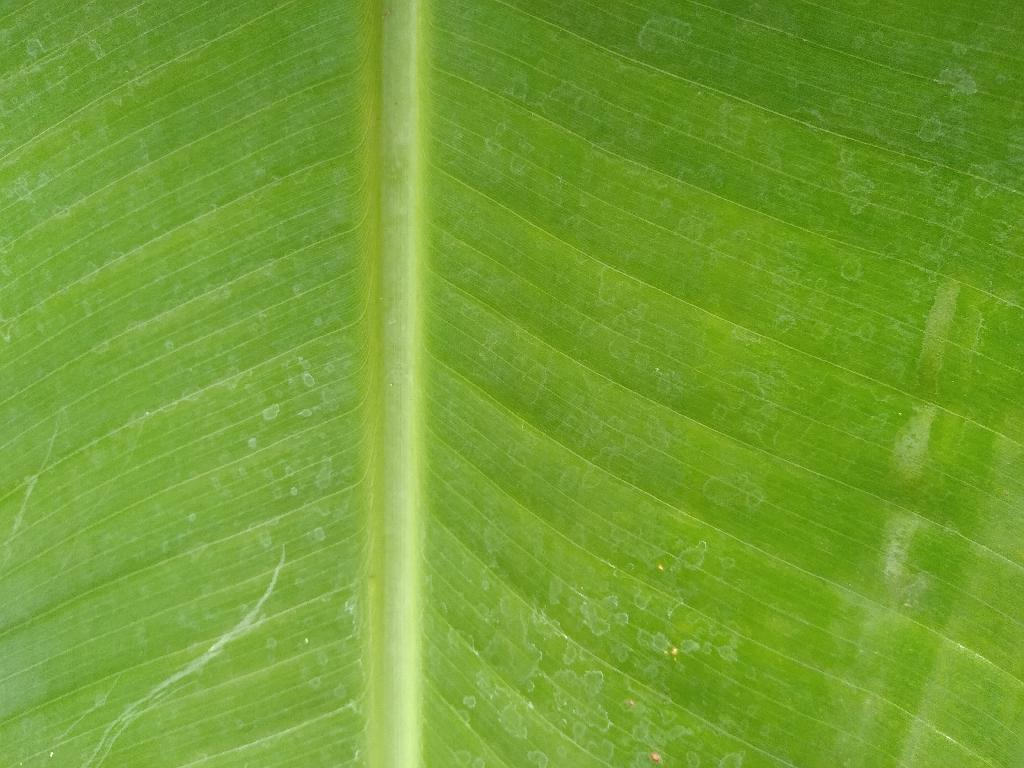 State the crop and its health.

banana, healthy
